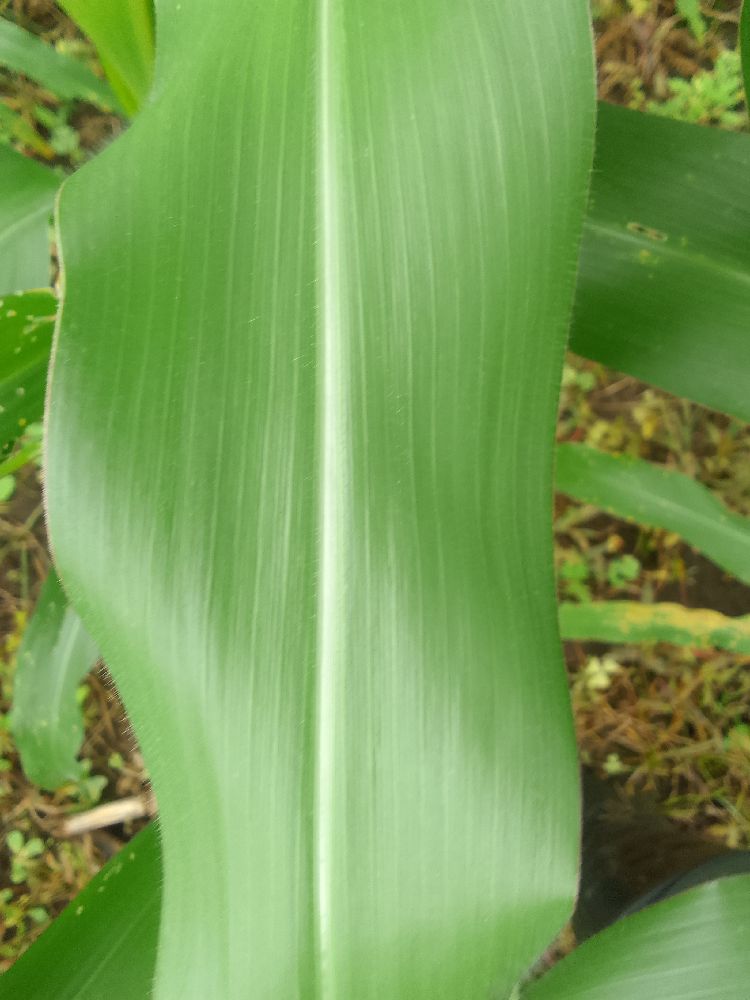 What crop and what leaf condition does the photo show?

maize, healthy
